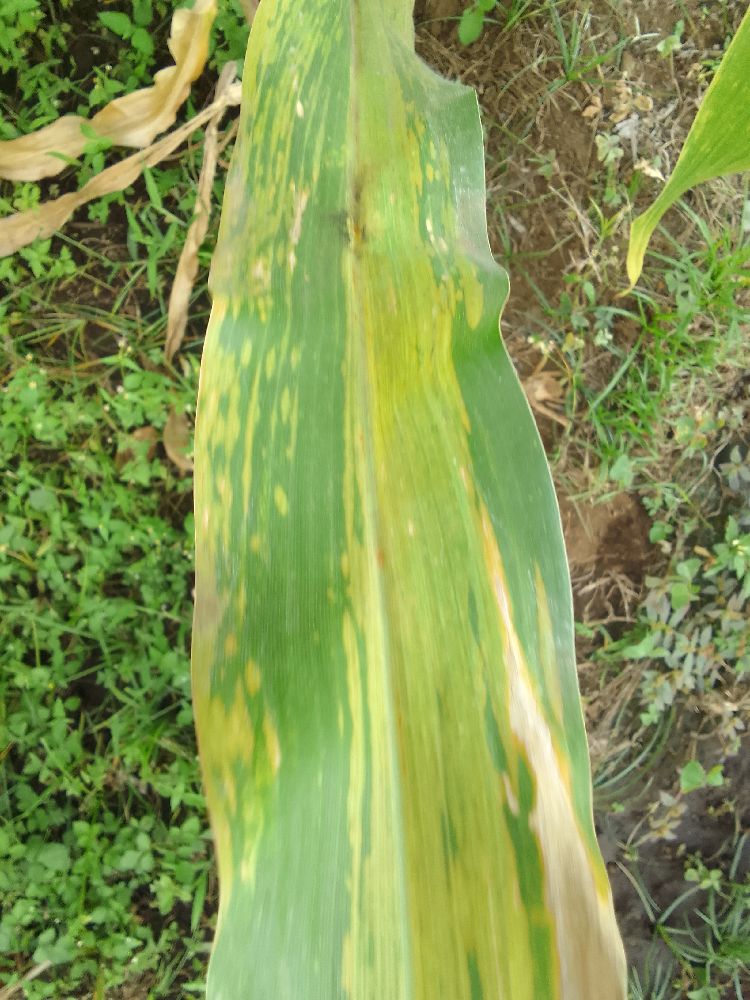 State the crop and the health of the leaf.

maize, maize lethal necrosis
